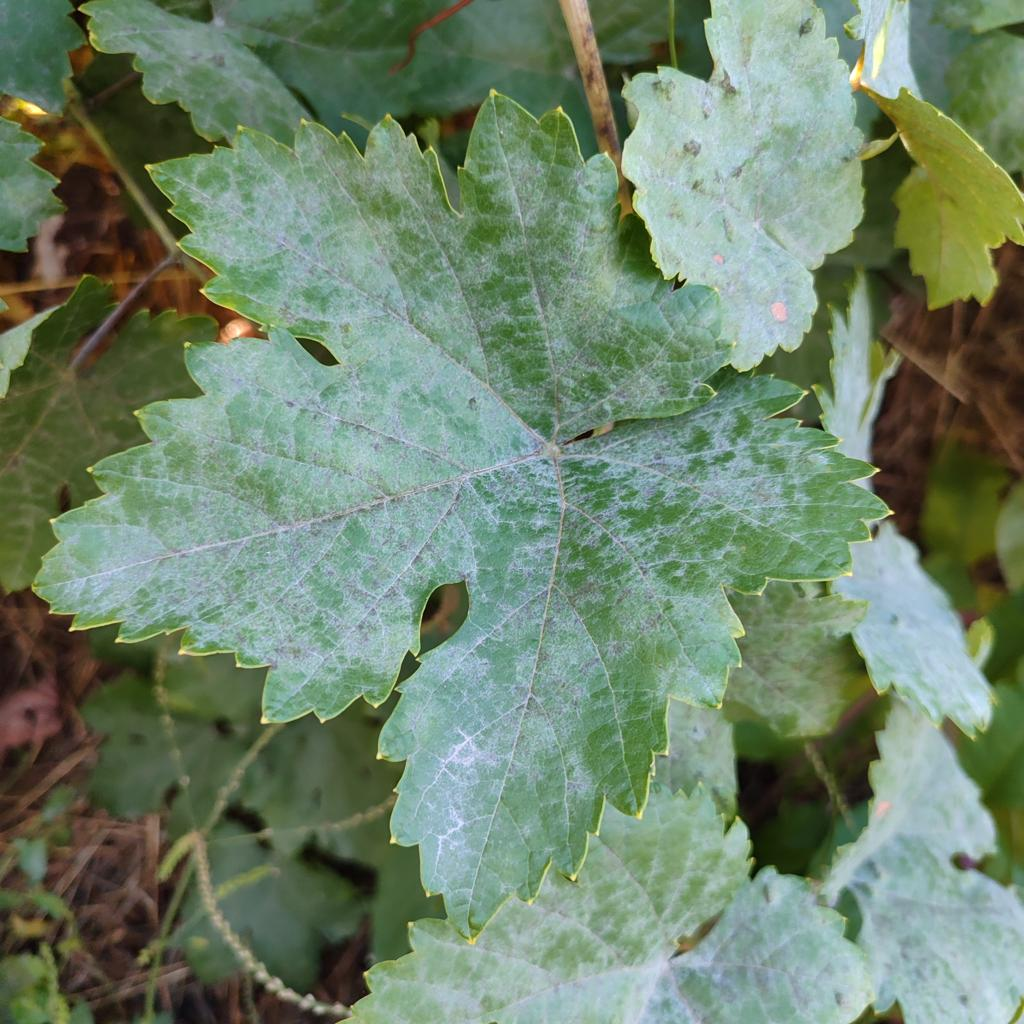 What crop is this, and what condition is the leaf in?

grapevine, powdery mildew
